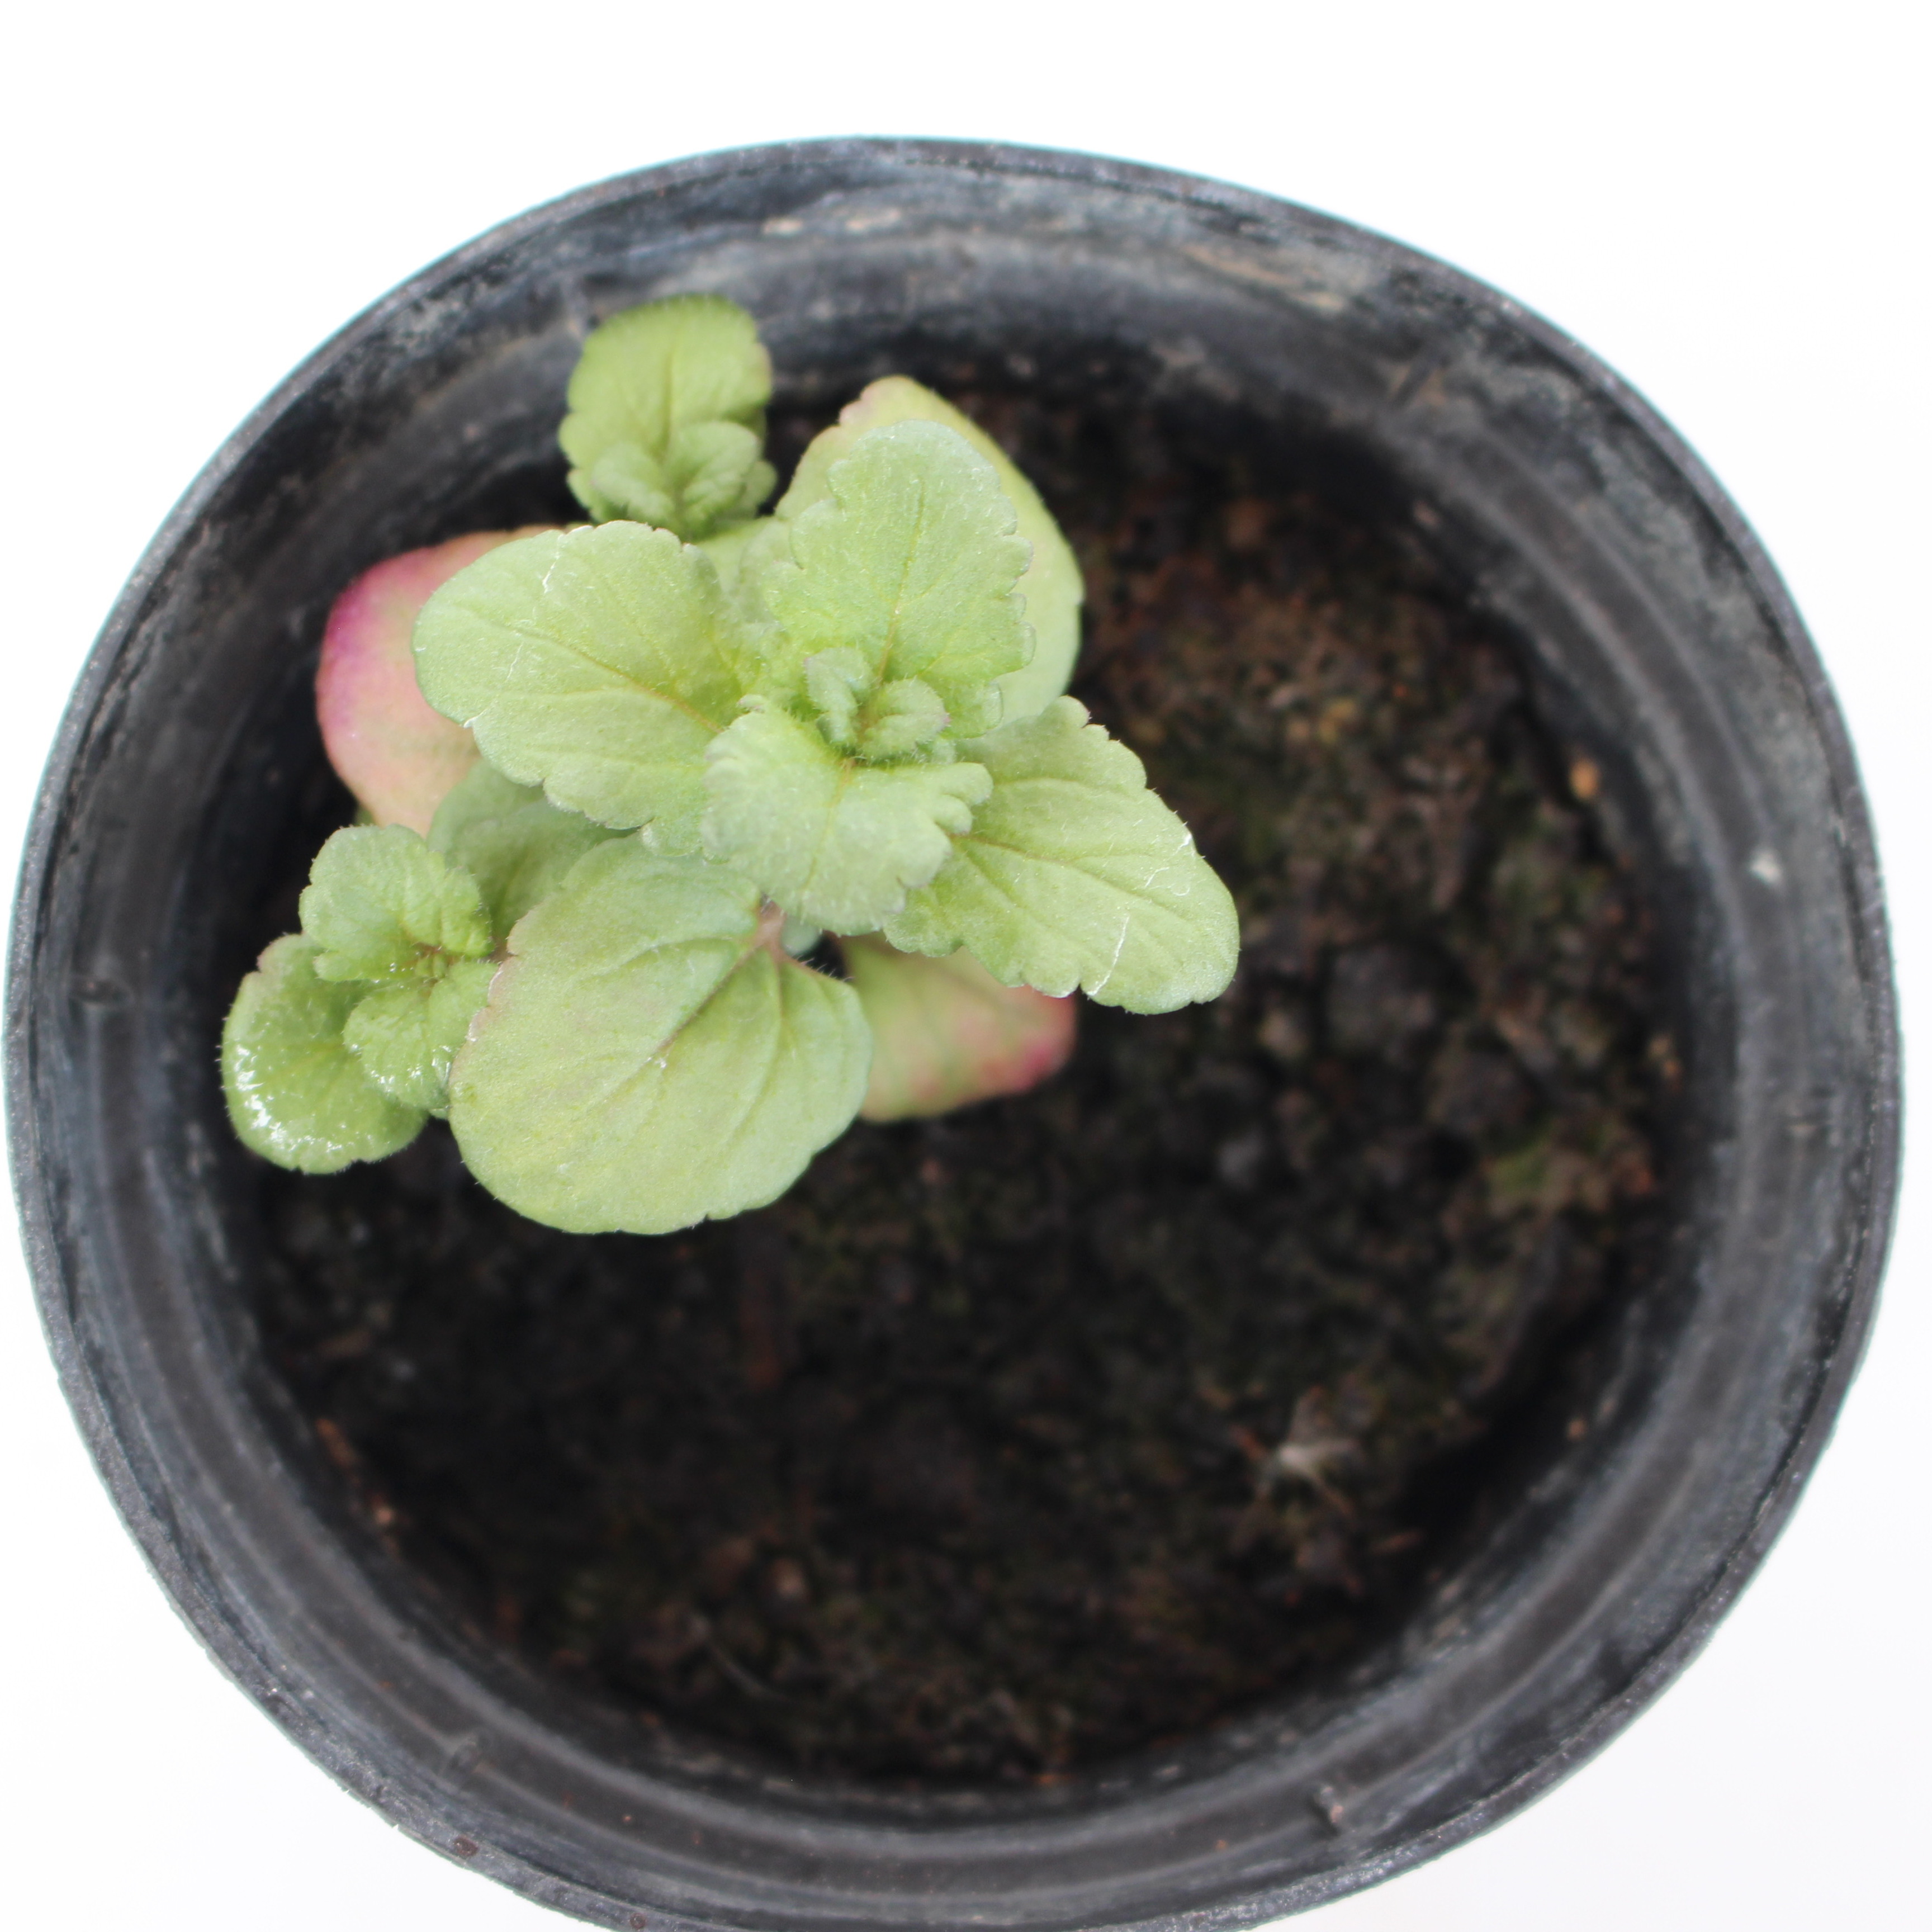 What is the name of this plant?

Veronica persica
